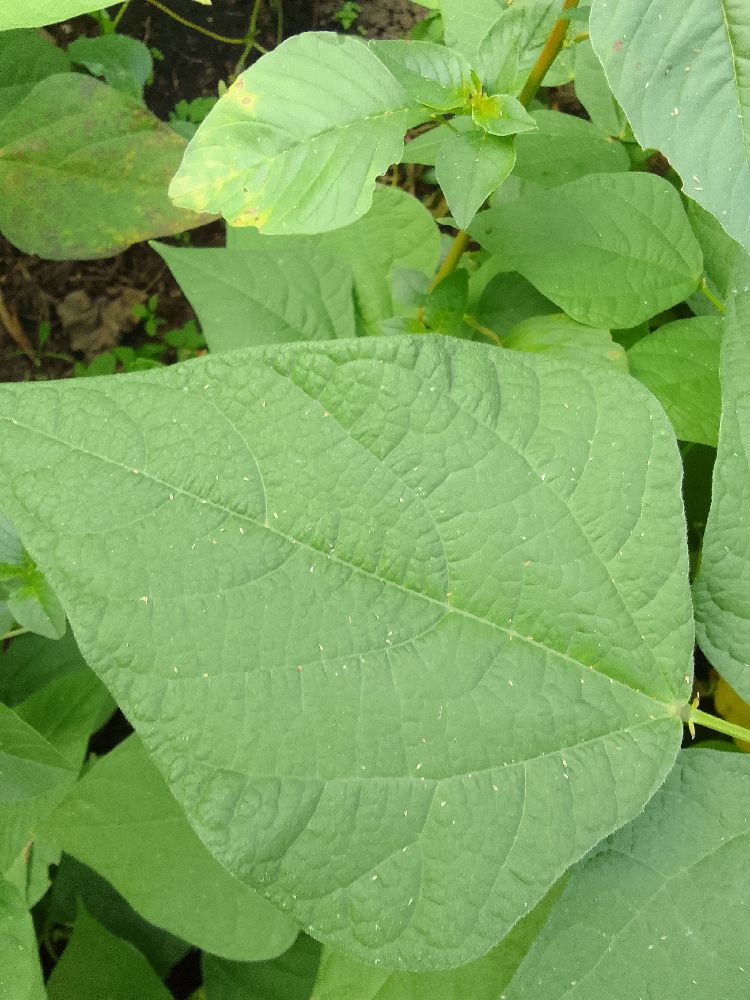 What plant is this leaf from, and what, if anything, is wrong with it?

common bean, healthy
